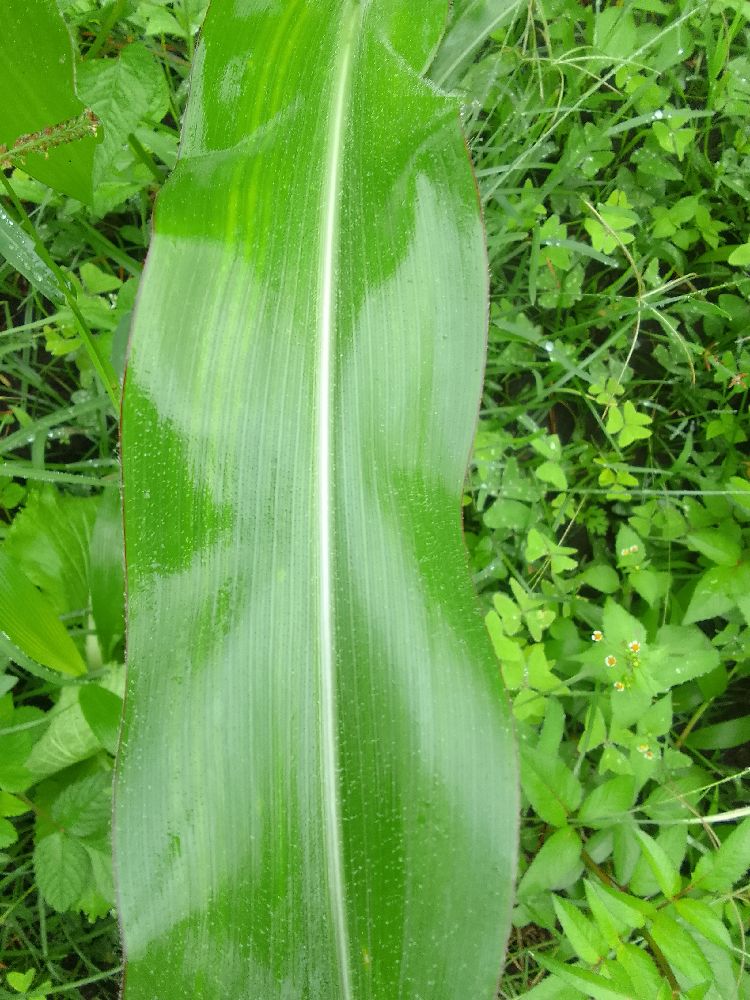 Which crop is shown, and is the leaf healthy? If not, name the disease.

maize, healthy
